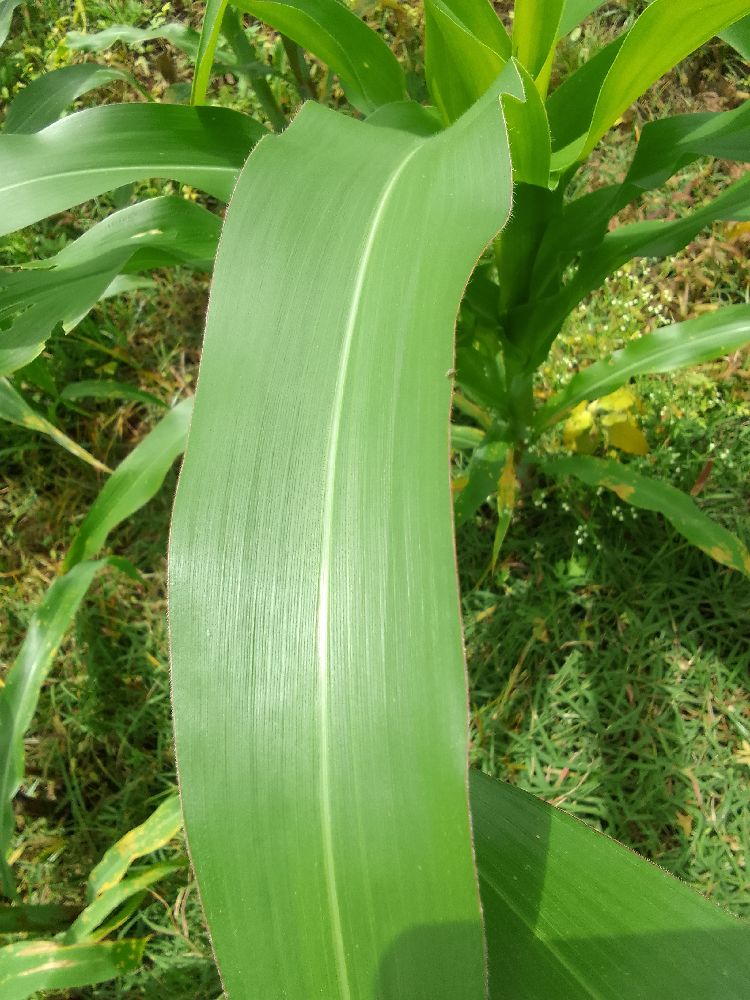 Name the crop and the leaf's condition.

maize, healthy
